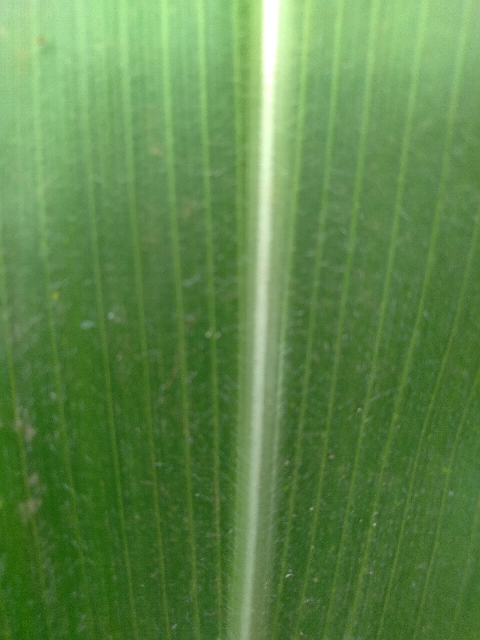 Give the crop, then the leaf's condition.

maize, healthy
